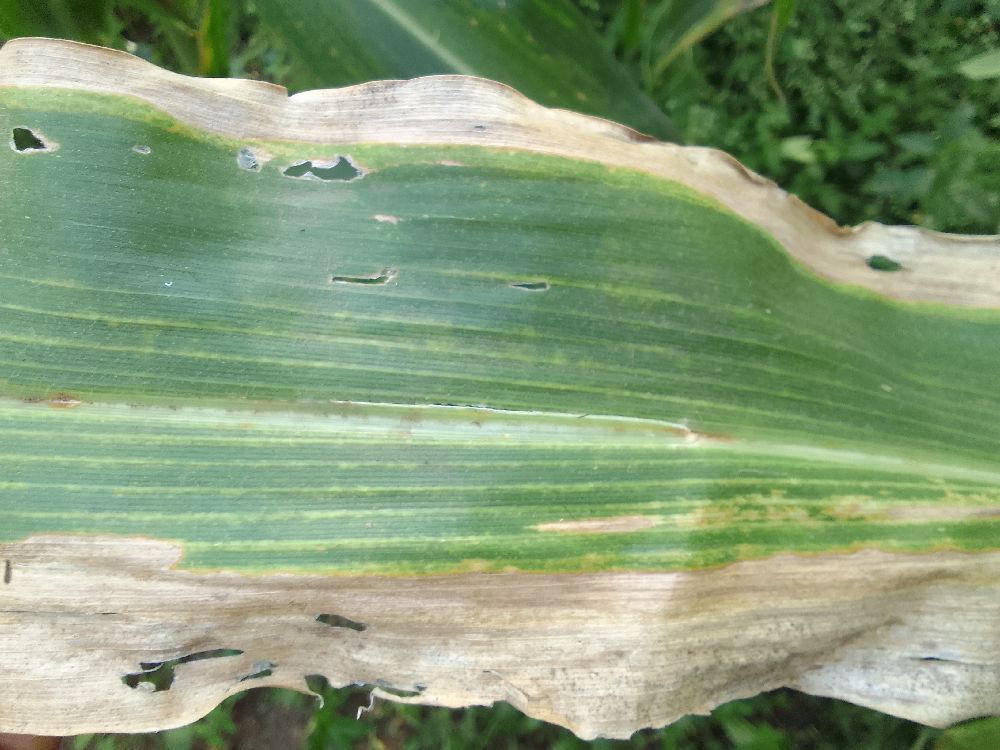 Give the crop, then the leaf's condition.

maize, maize lethal necrosis
